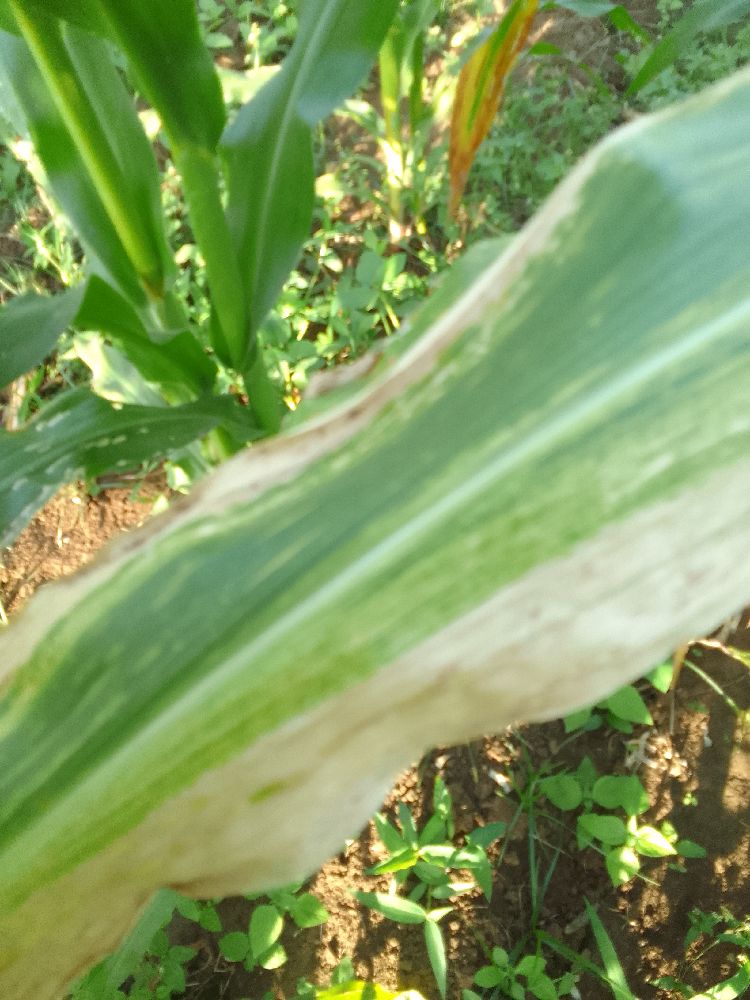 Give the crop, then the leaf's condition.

maize, maize lethal necrosis
